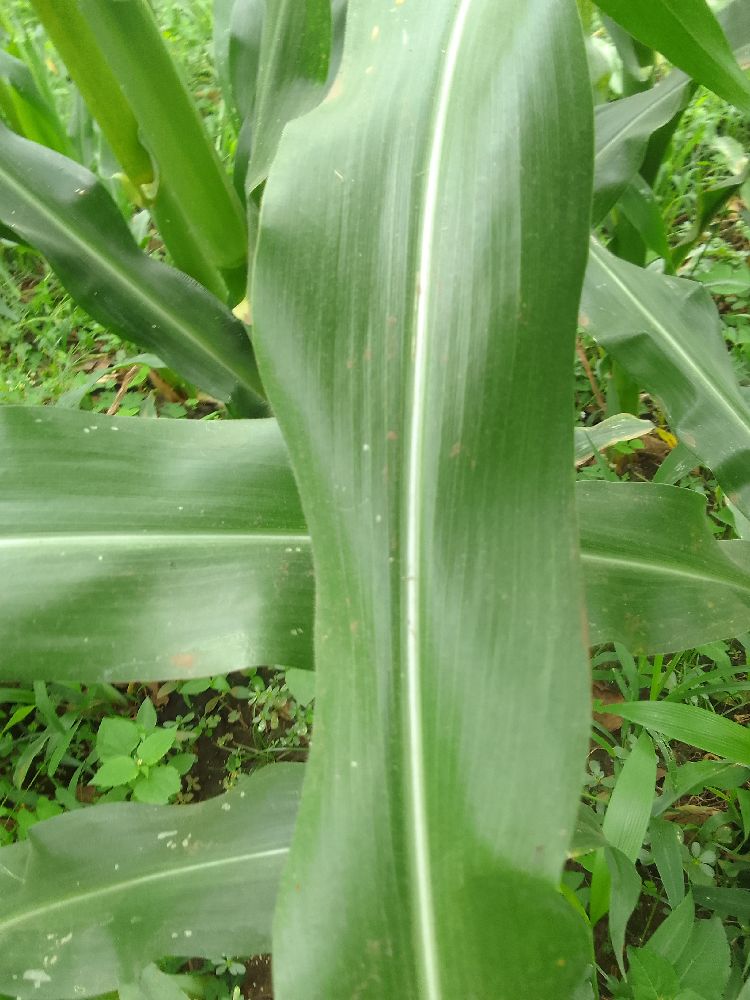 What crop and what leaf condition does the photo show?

maize, healthy
